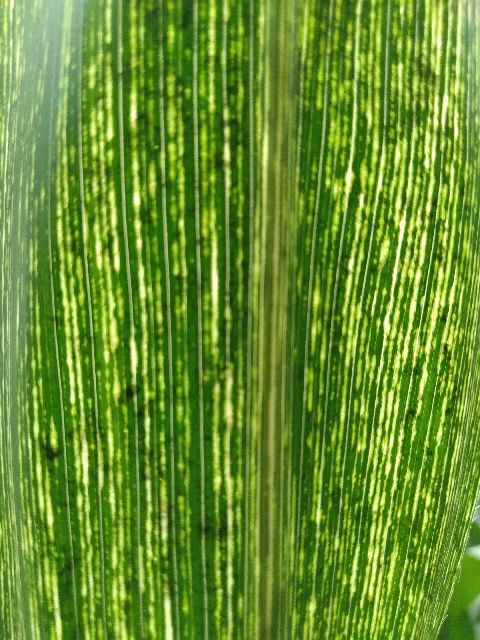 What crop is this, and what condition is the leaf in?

maize, maize streak virus
